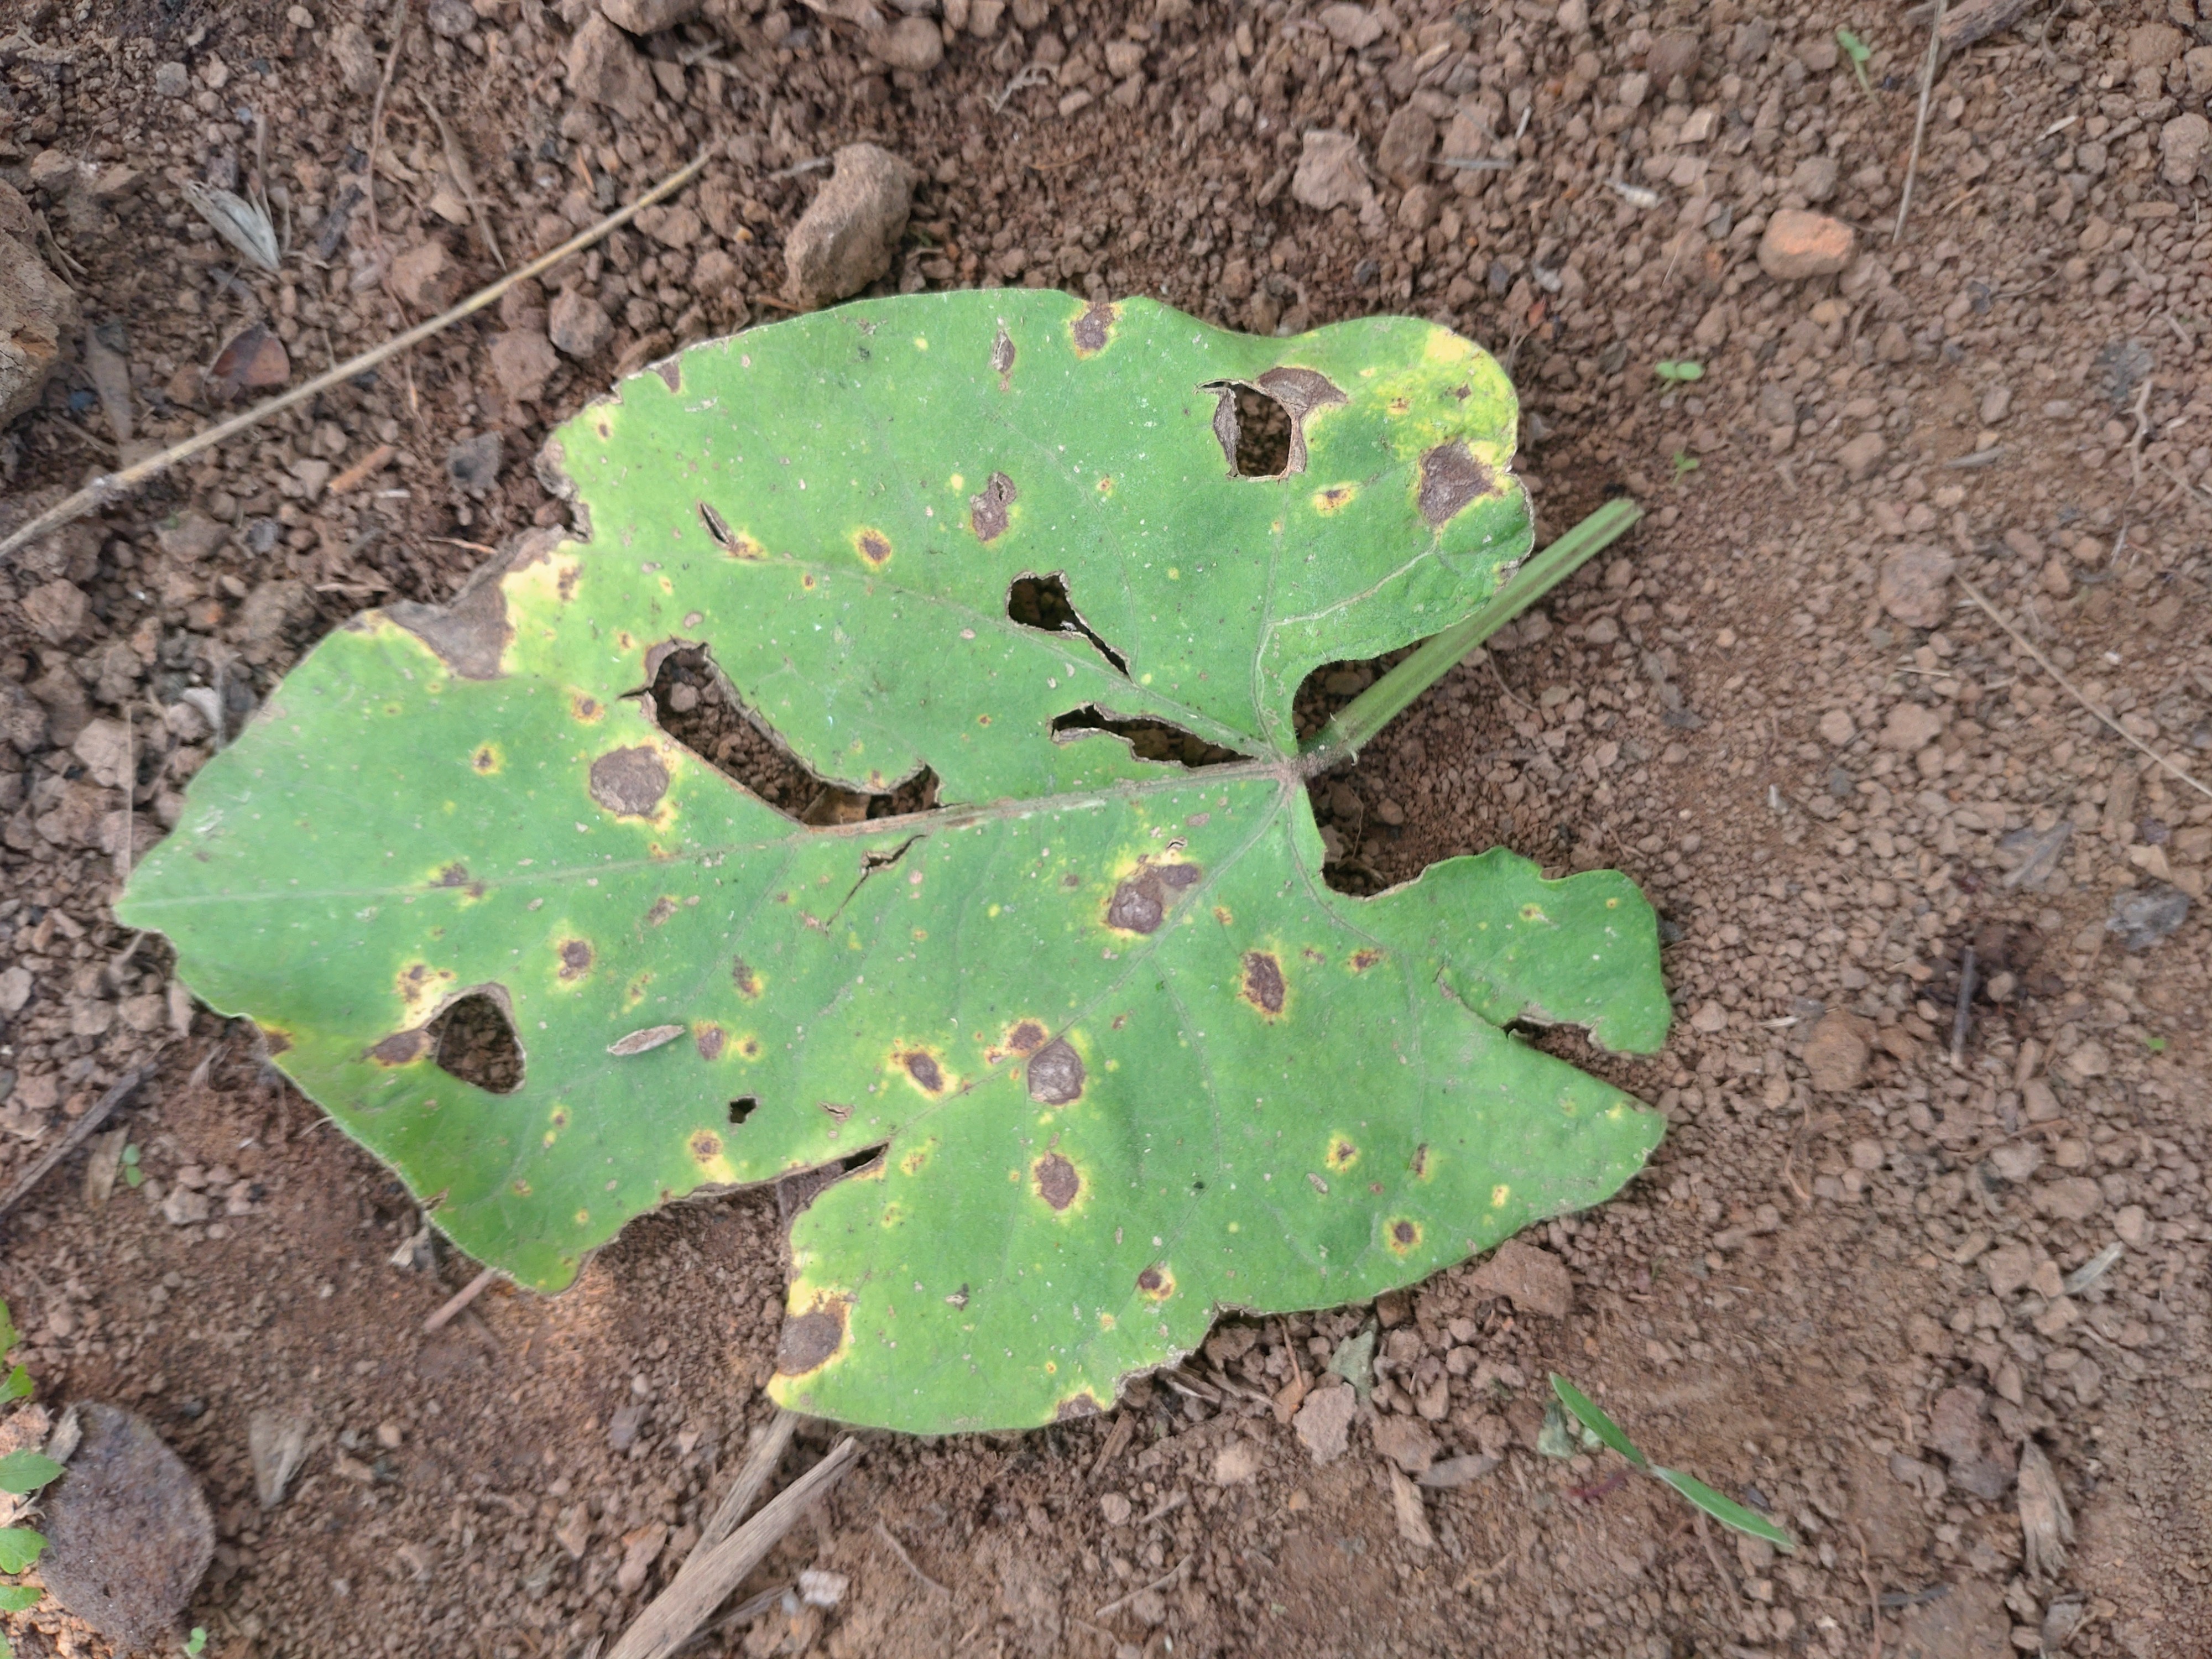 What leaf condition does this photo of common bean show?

rust
